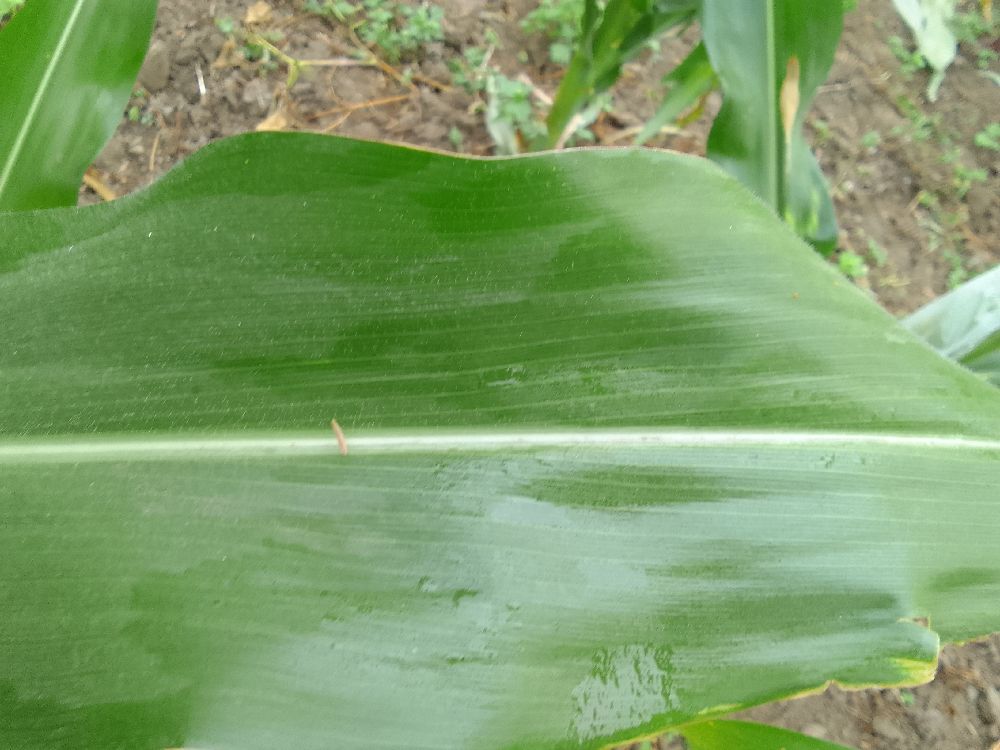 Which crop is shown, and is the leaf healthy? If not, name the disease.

maize, healthy
